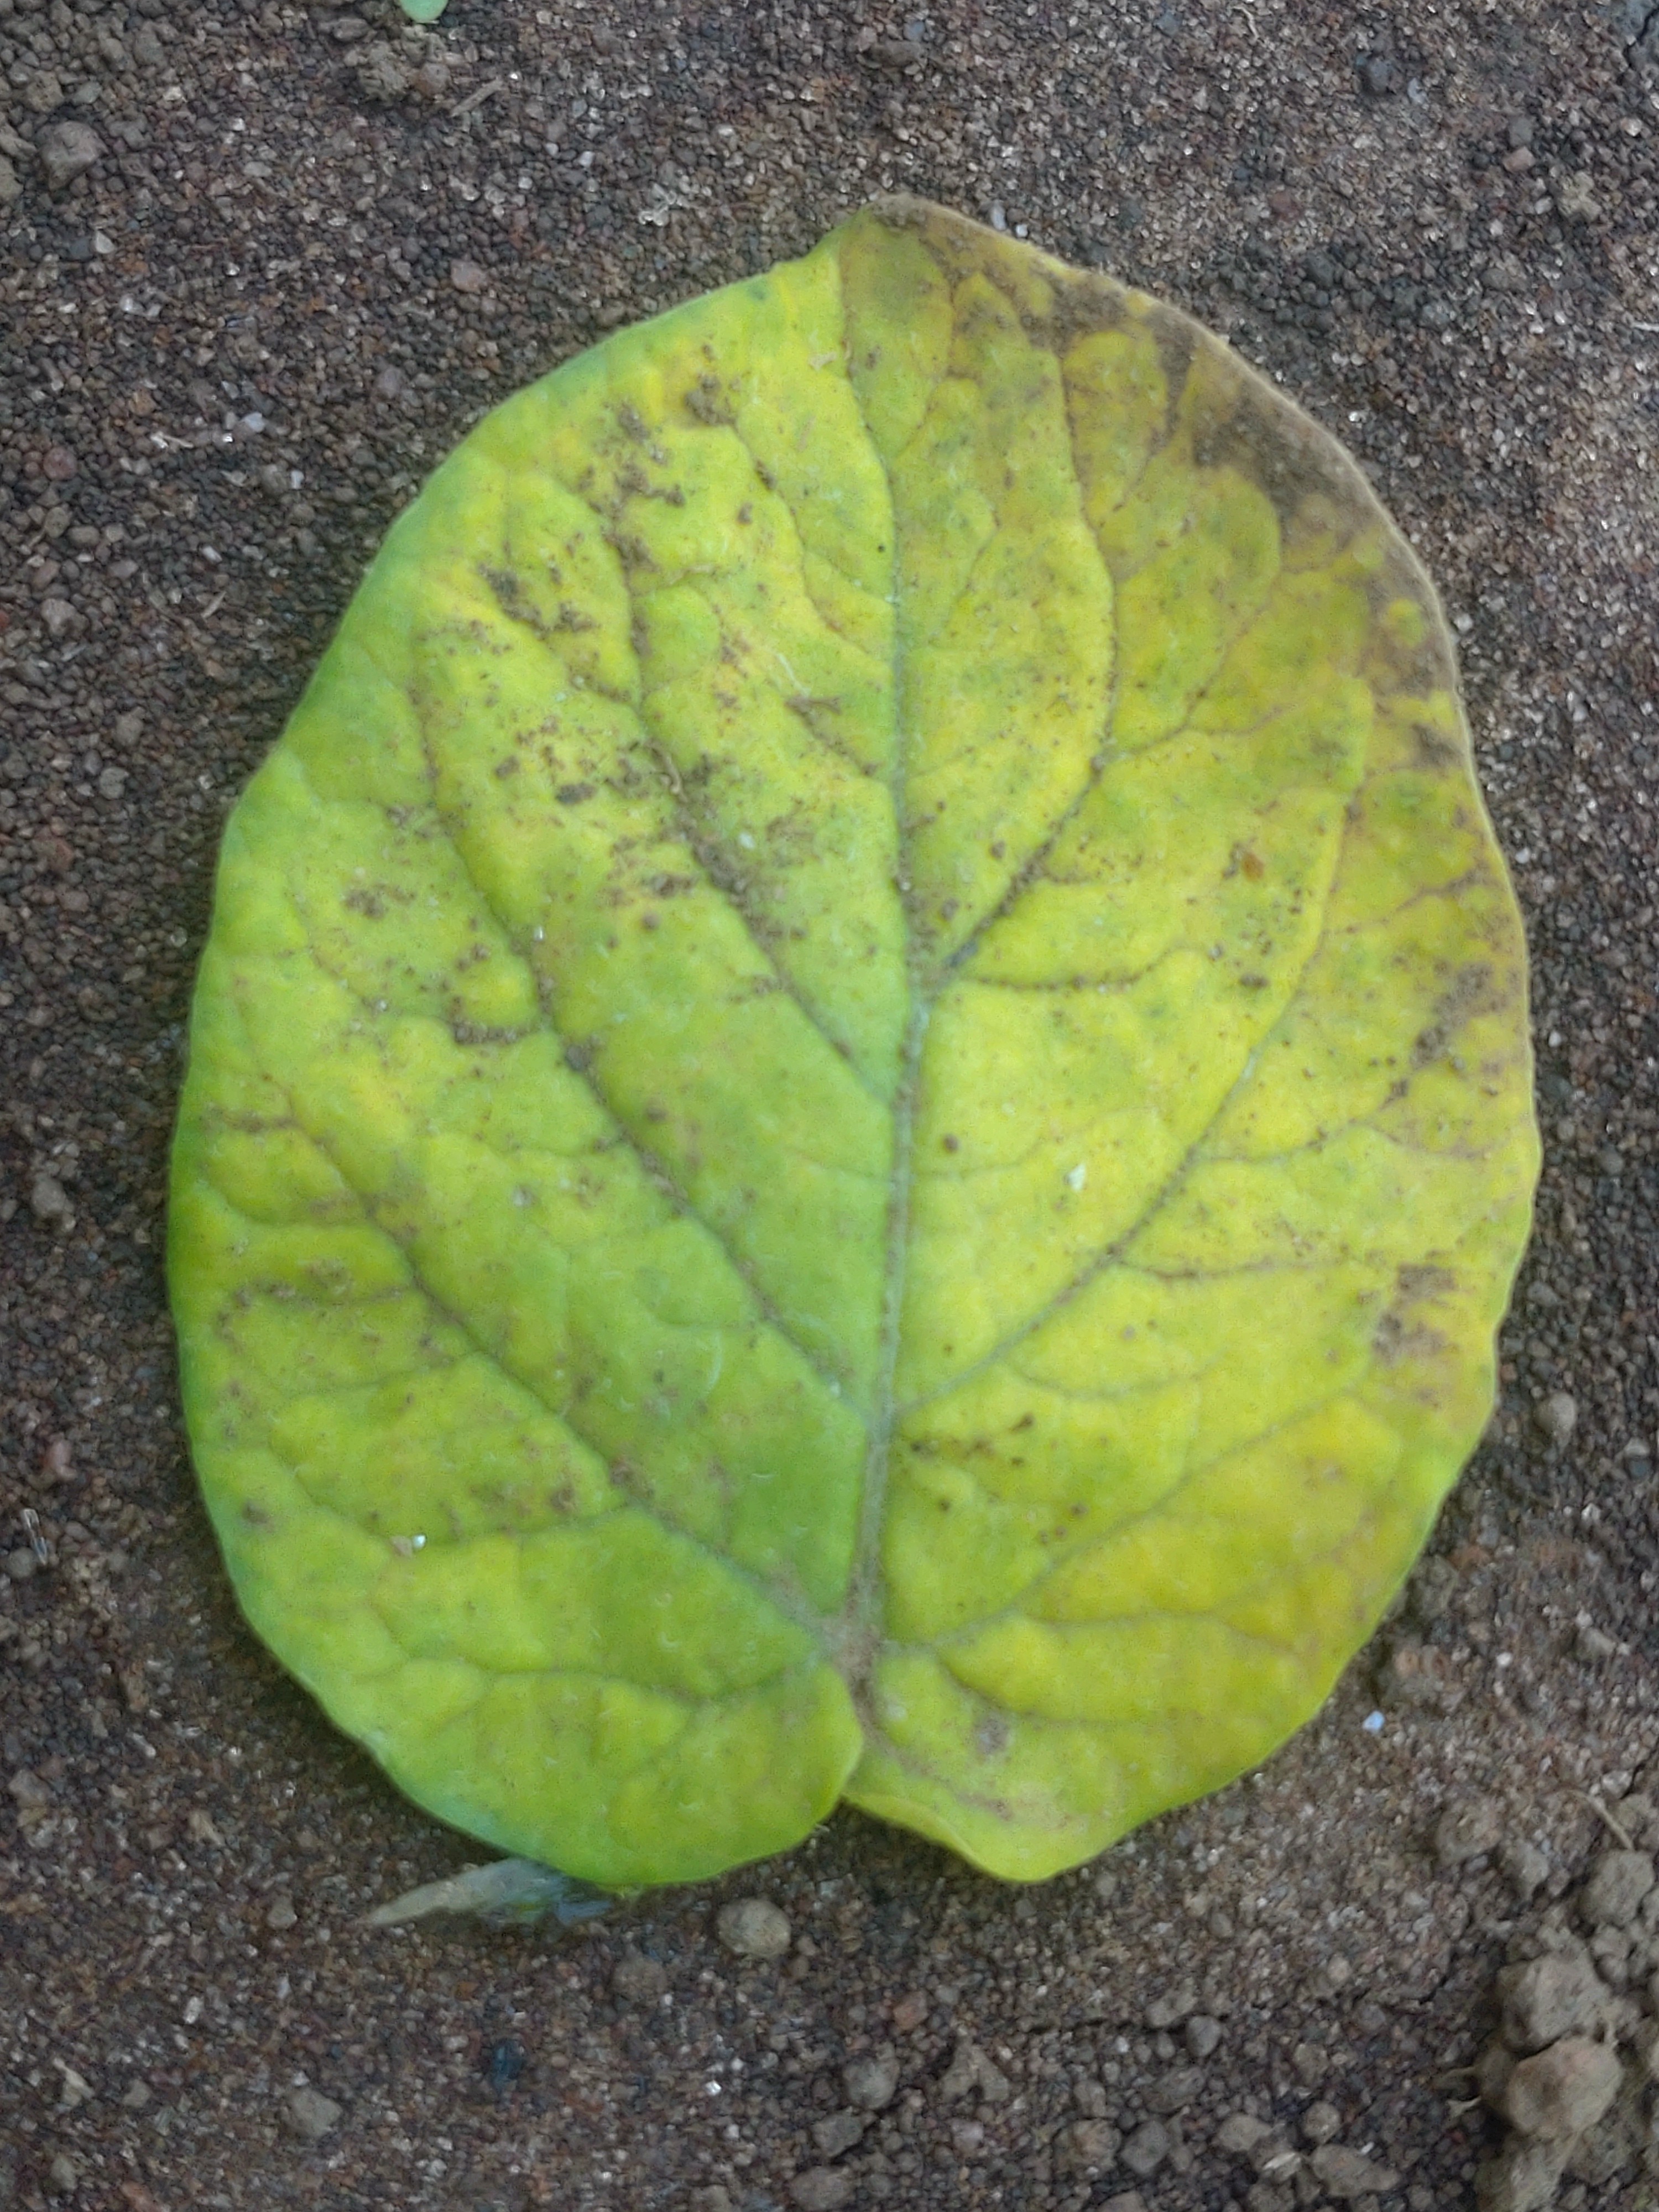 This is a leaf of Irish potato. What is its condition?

late blight
